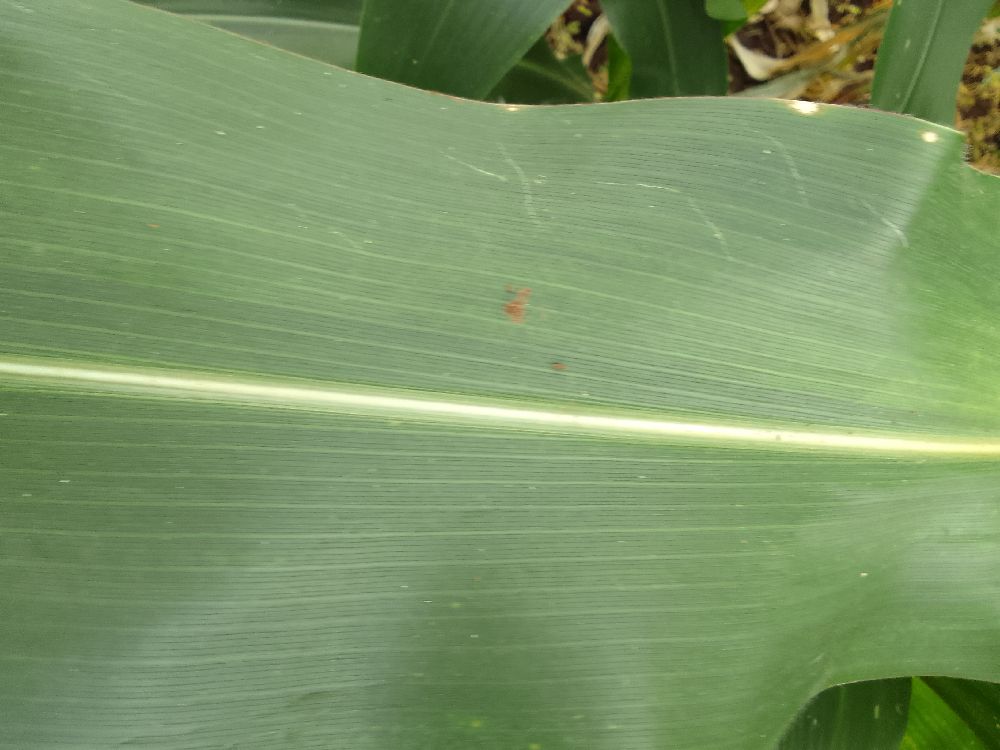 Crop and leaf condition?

maize, healthy
